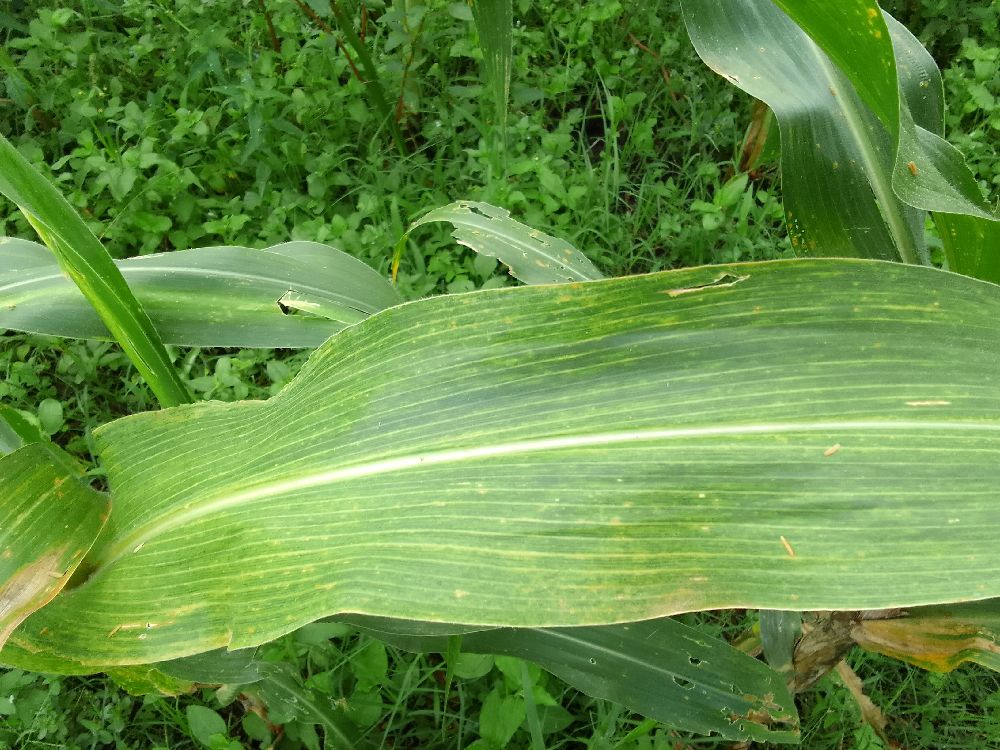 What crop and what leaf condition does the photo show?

maize, maize lethal necrosis
